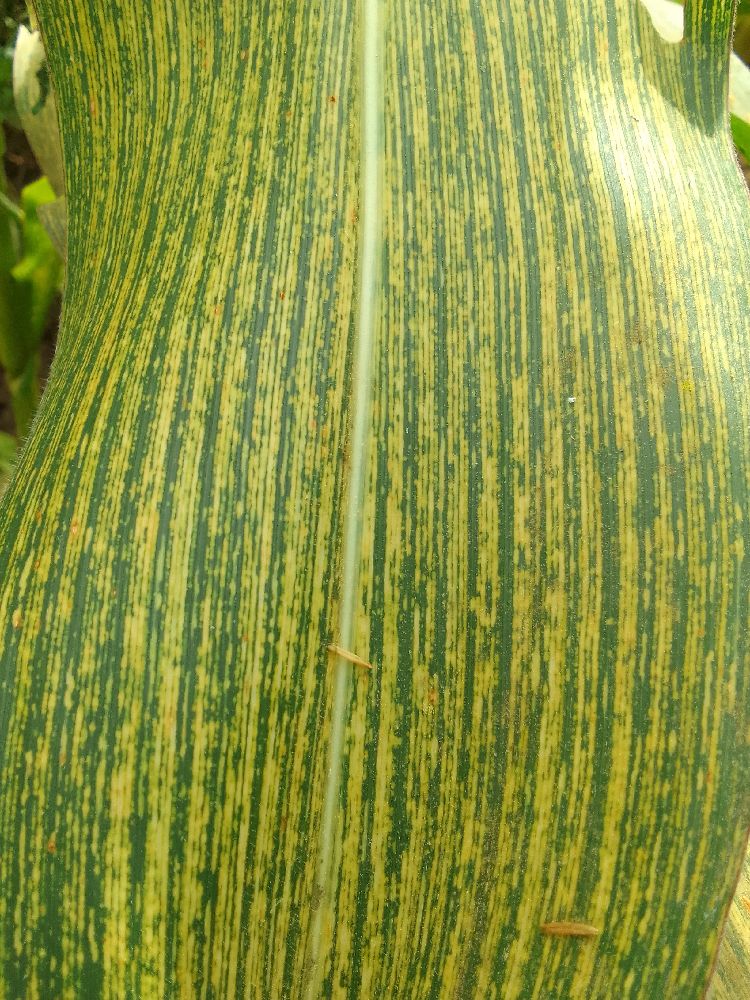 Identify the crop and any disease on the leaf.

maize, maize streak virus
